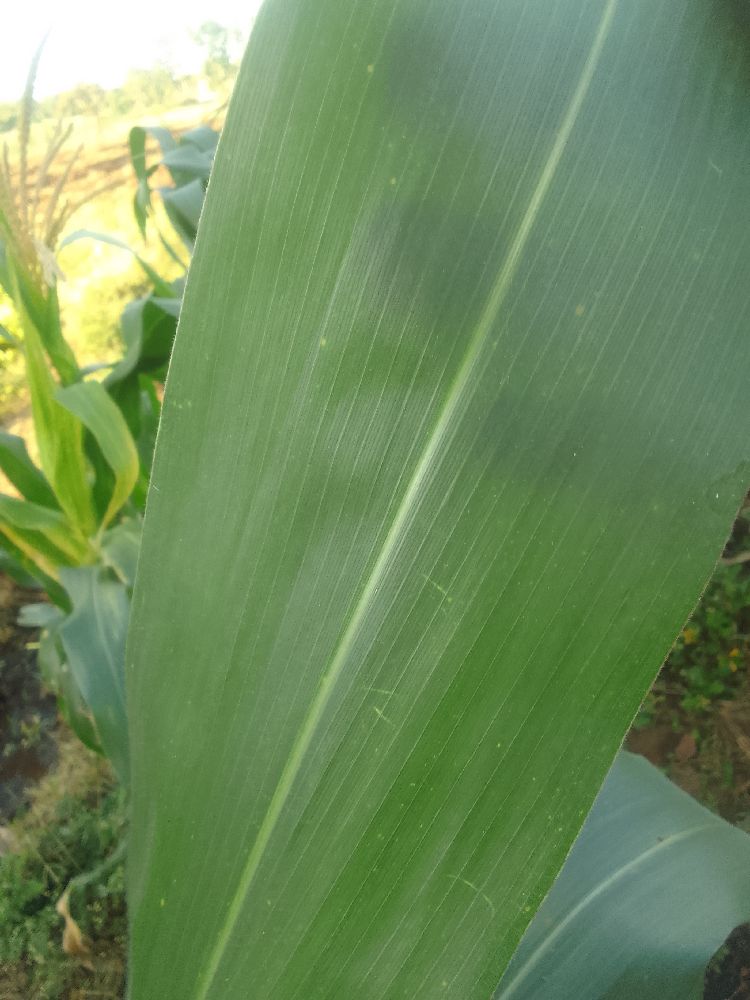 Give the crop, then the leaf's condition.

maize, healthy
